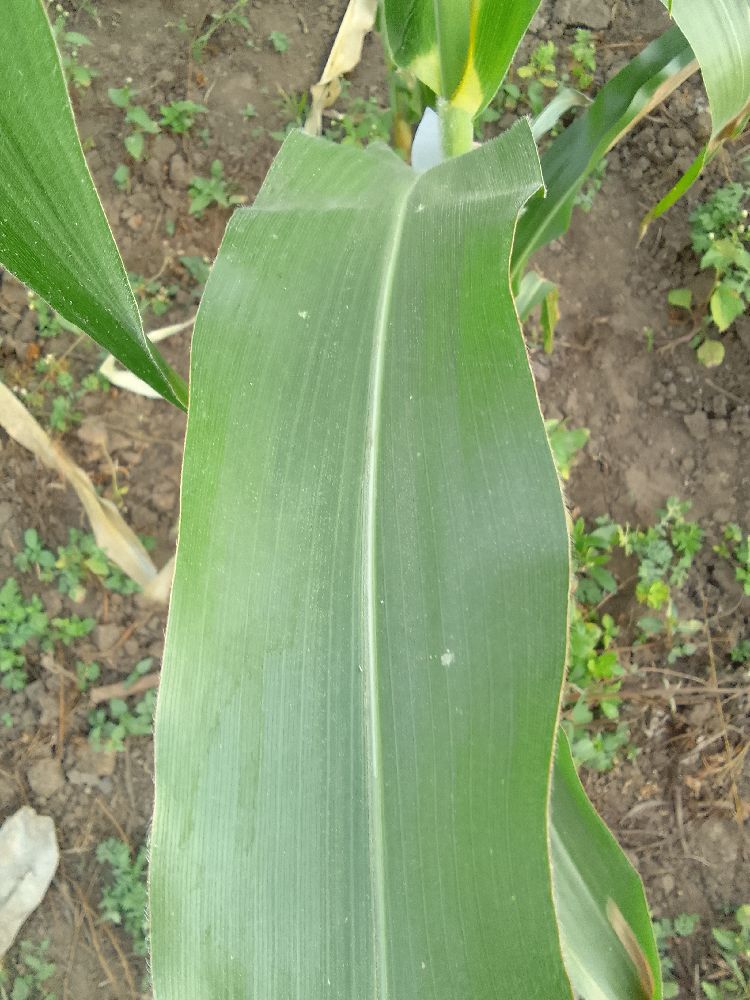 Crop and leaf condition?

maize, healthy
